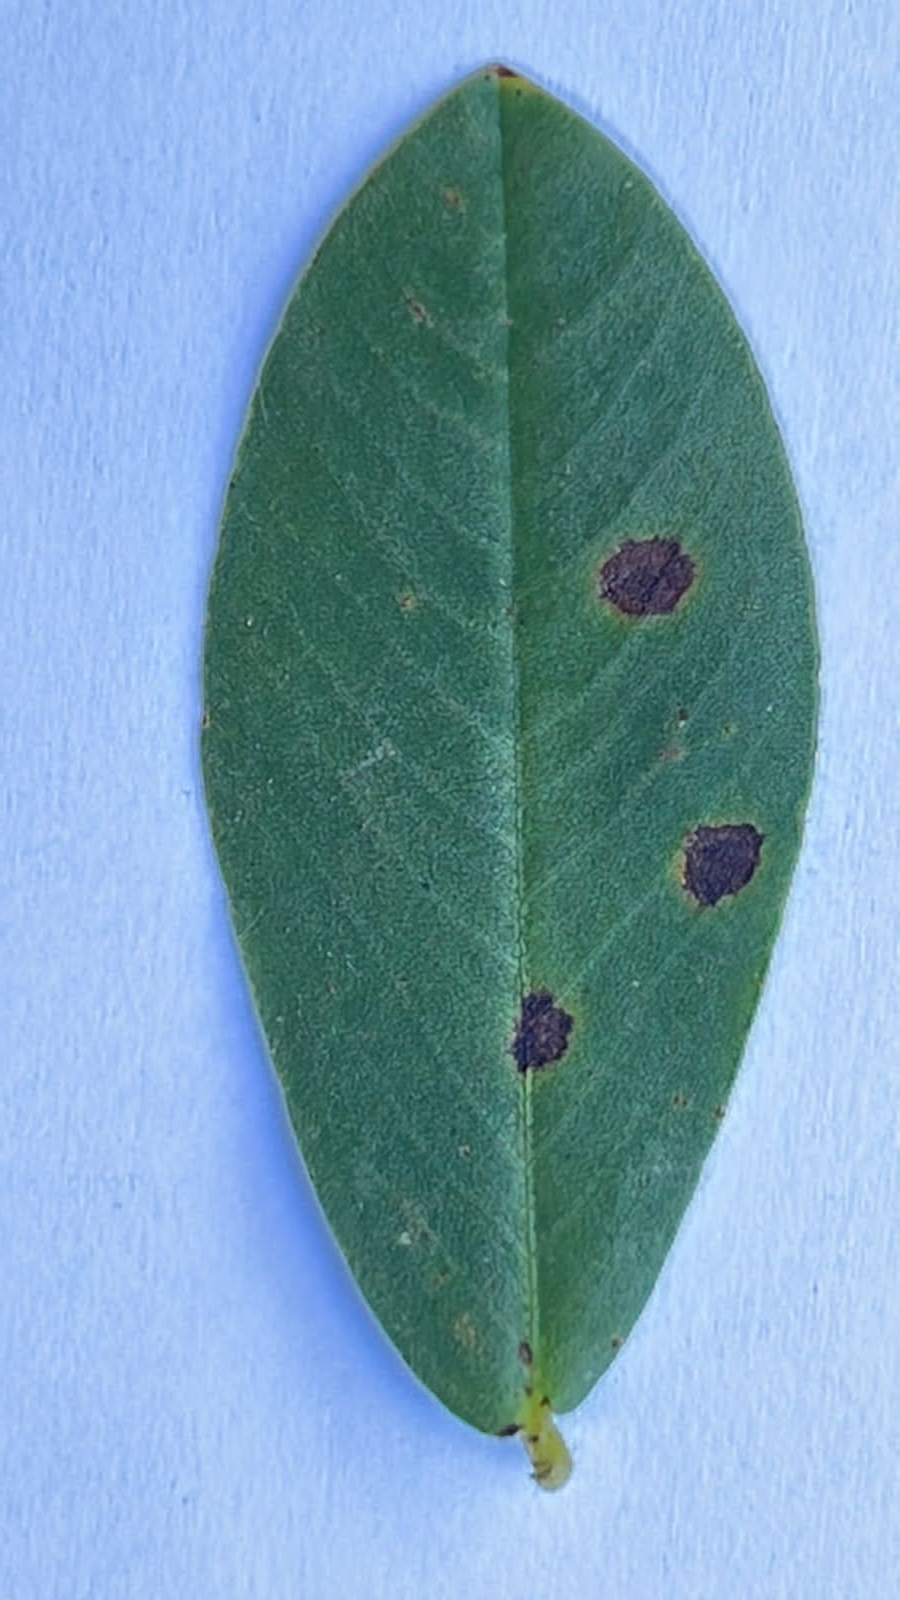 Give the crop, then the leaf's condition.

peanut, nothapassalora personata
